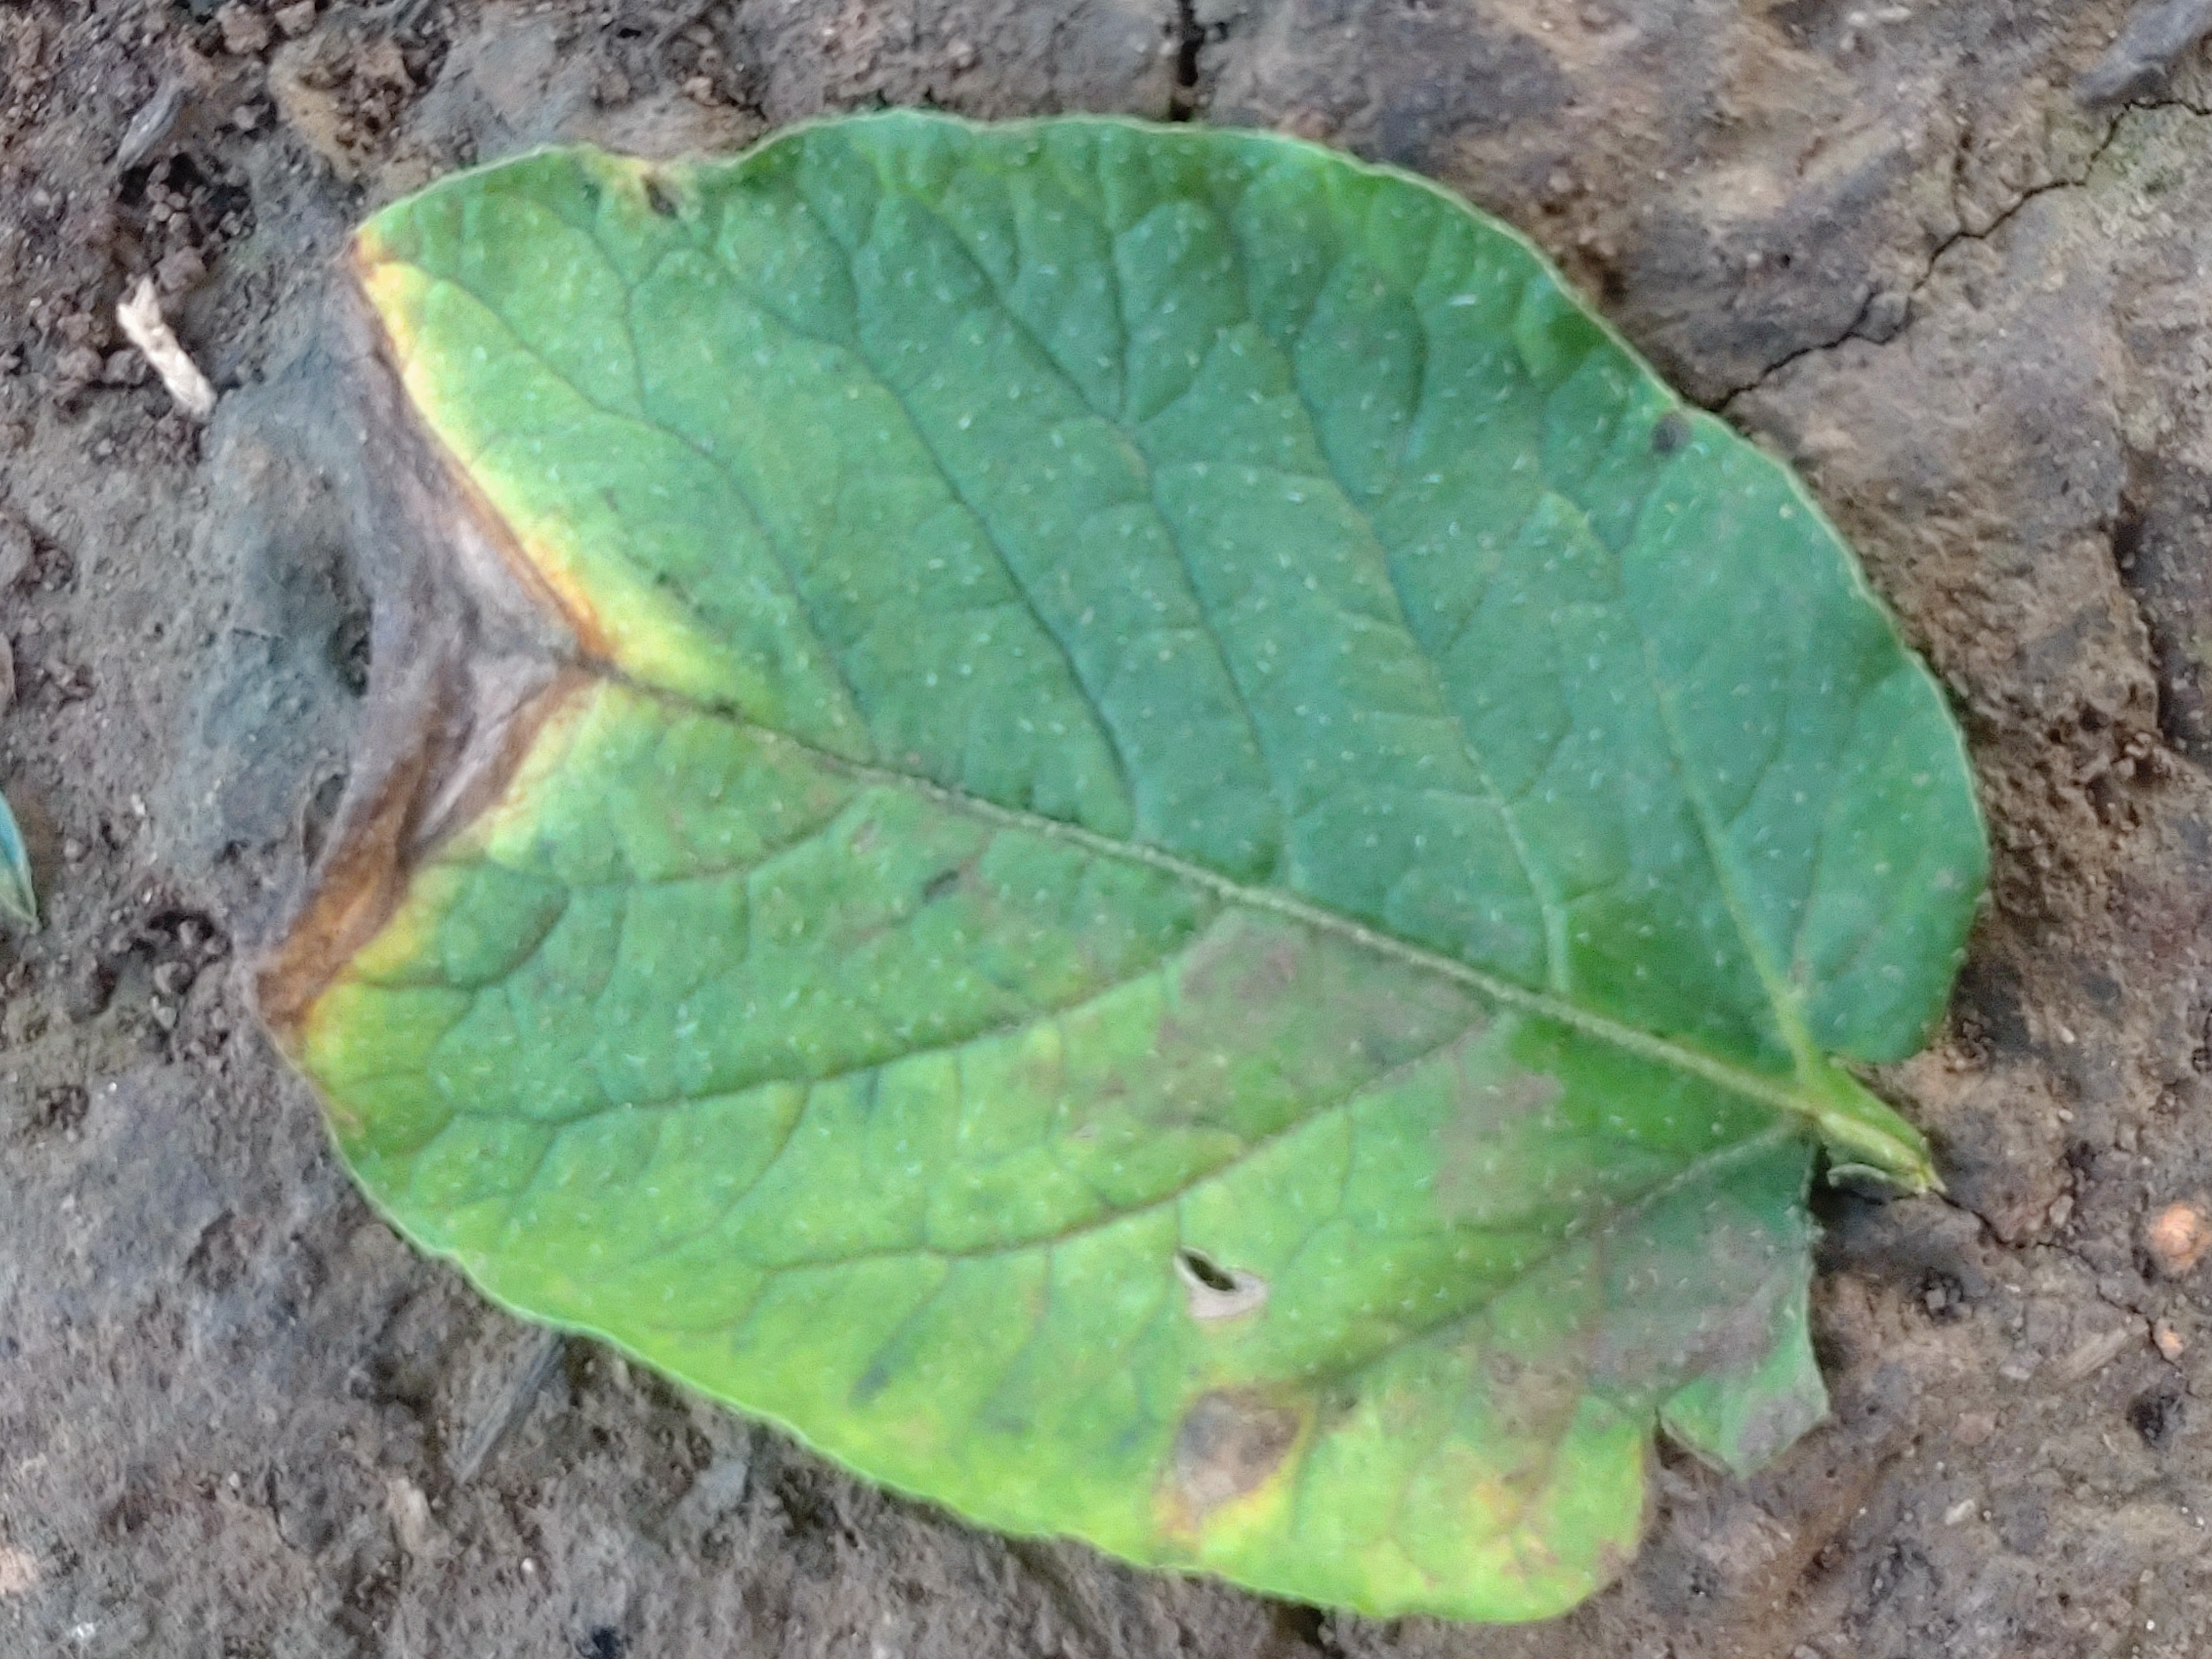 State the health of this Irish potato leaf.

early blight
